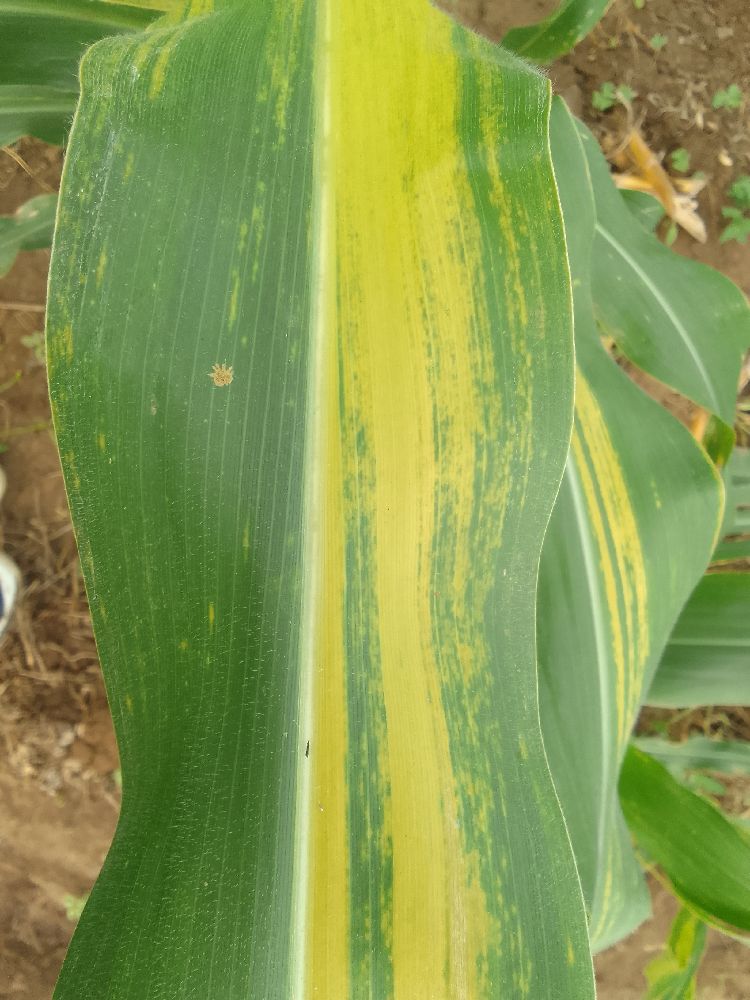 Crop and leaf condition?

maize, maize lethal necrosis
